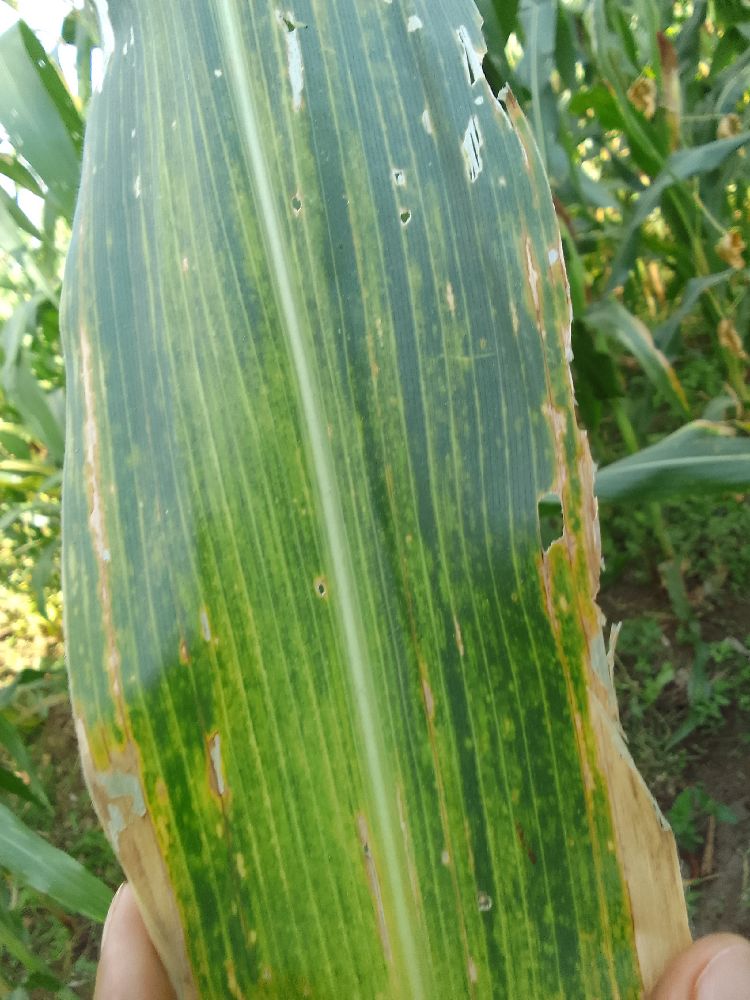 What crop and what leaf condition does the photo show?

maize, maize lethal necrosis
